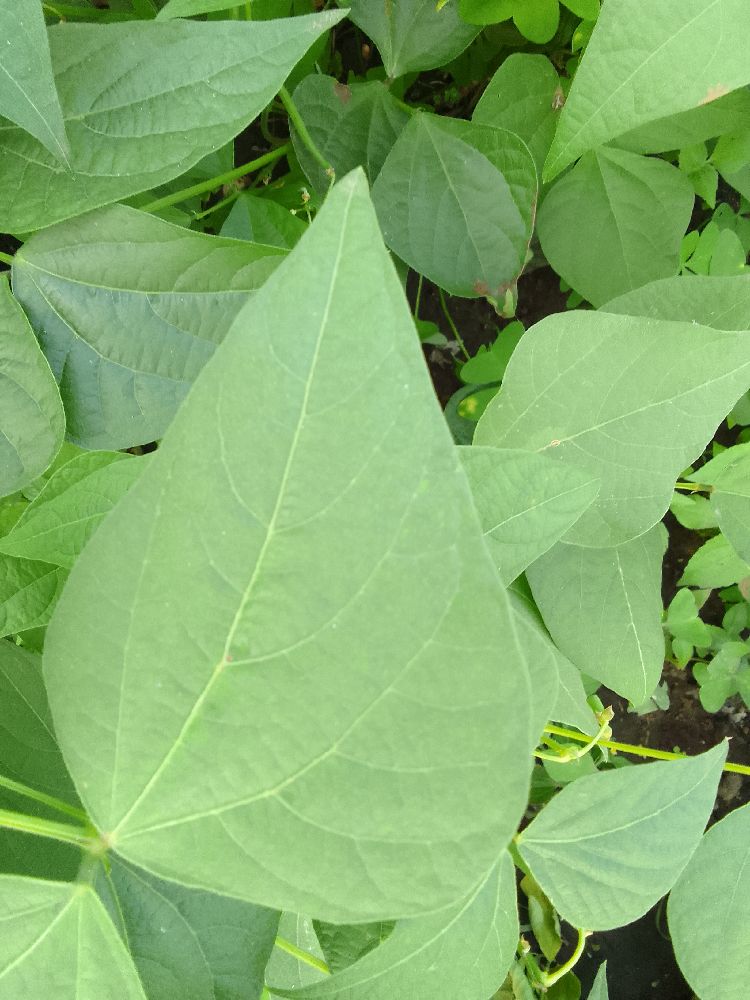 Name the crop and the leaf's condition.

common bean, healthy
